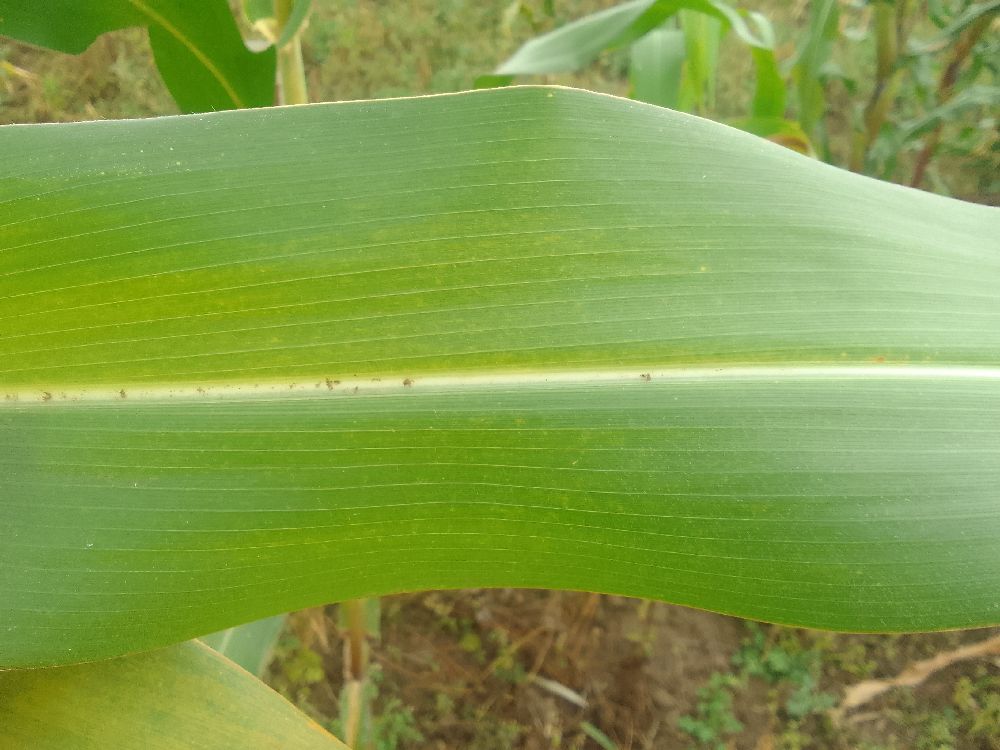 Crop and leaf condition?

maize, healthy
